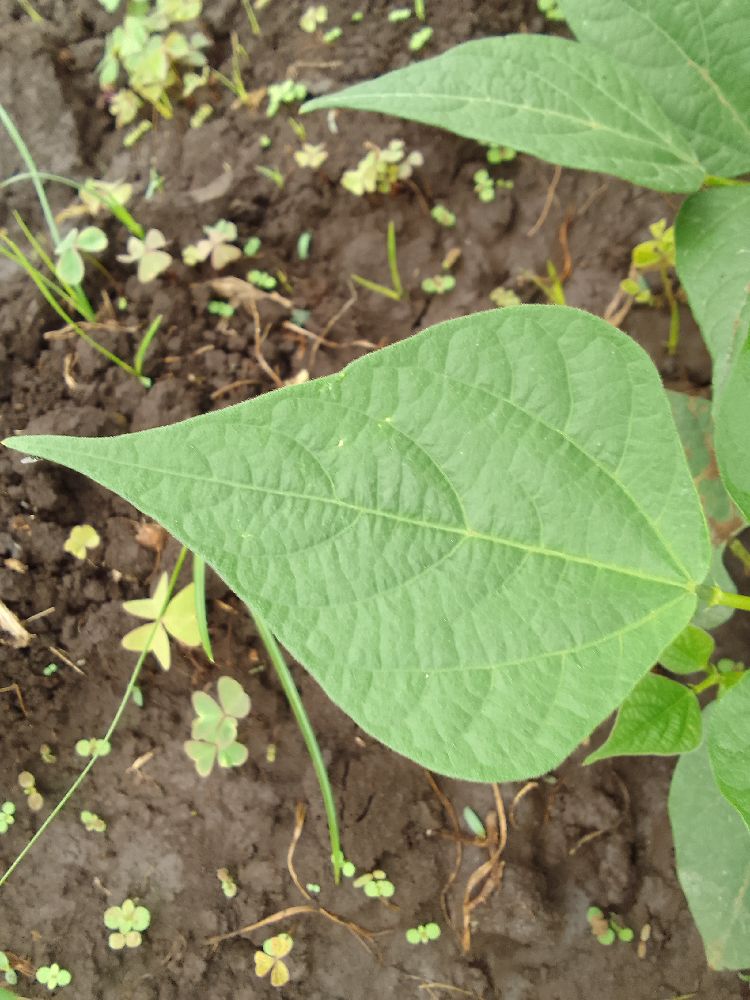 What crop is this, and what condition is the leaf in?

common bean, healthy
